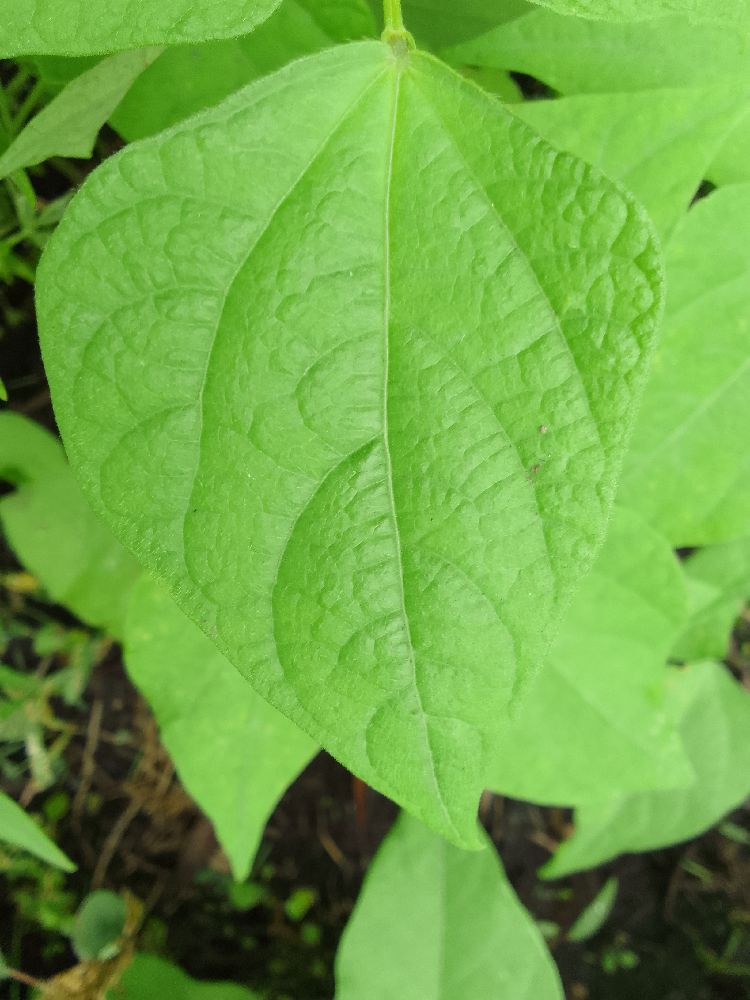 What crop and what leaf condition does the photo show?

common bean, healthy
